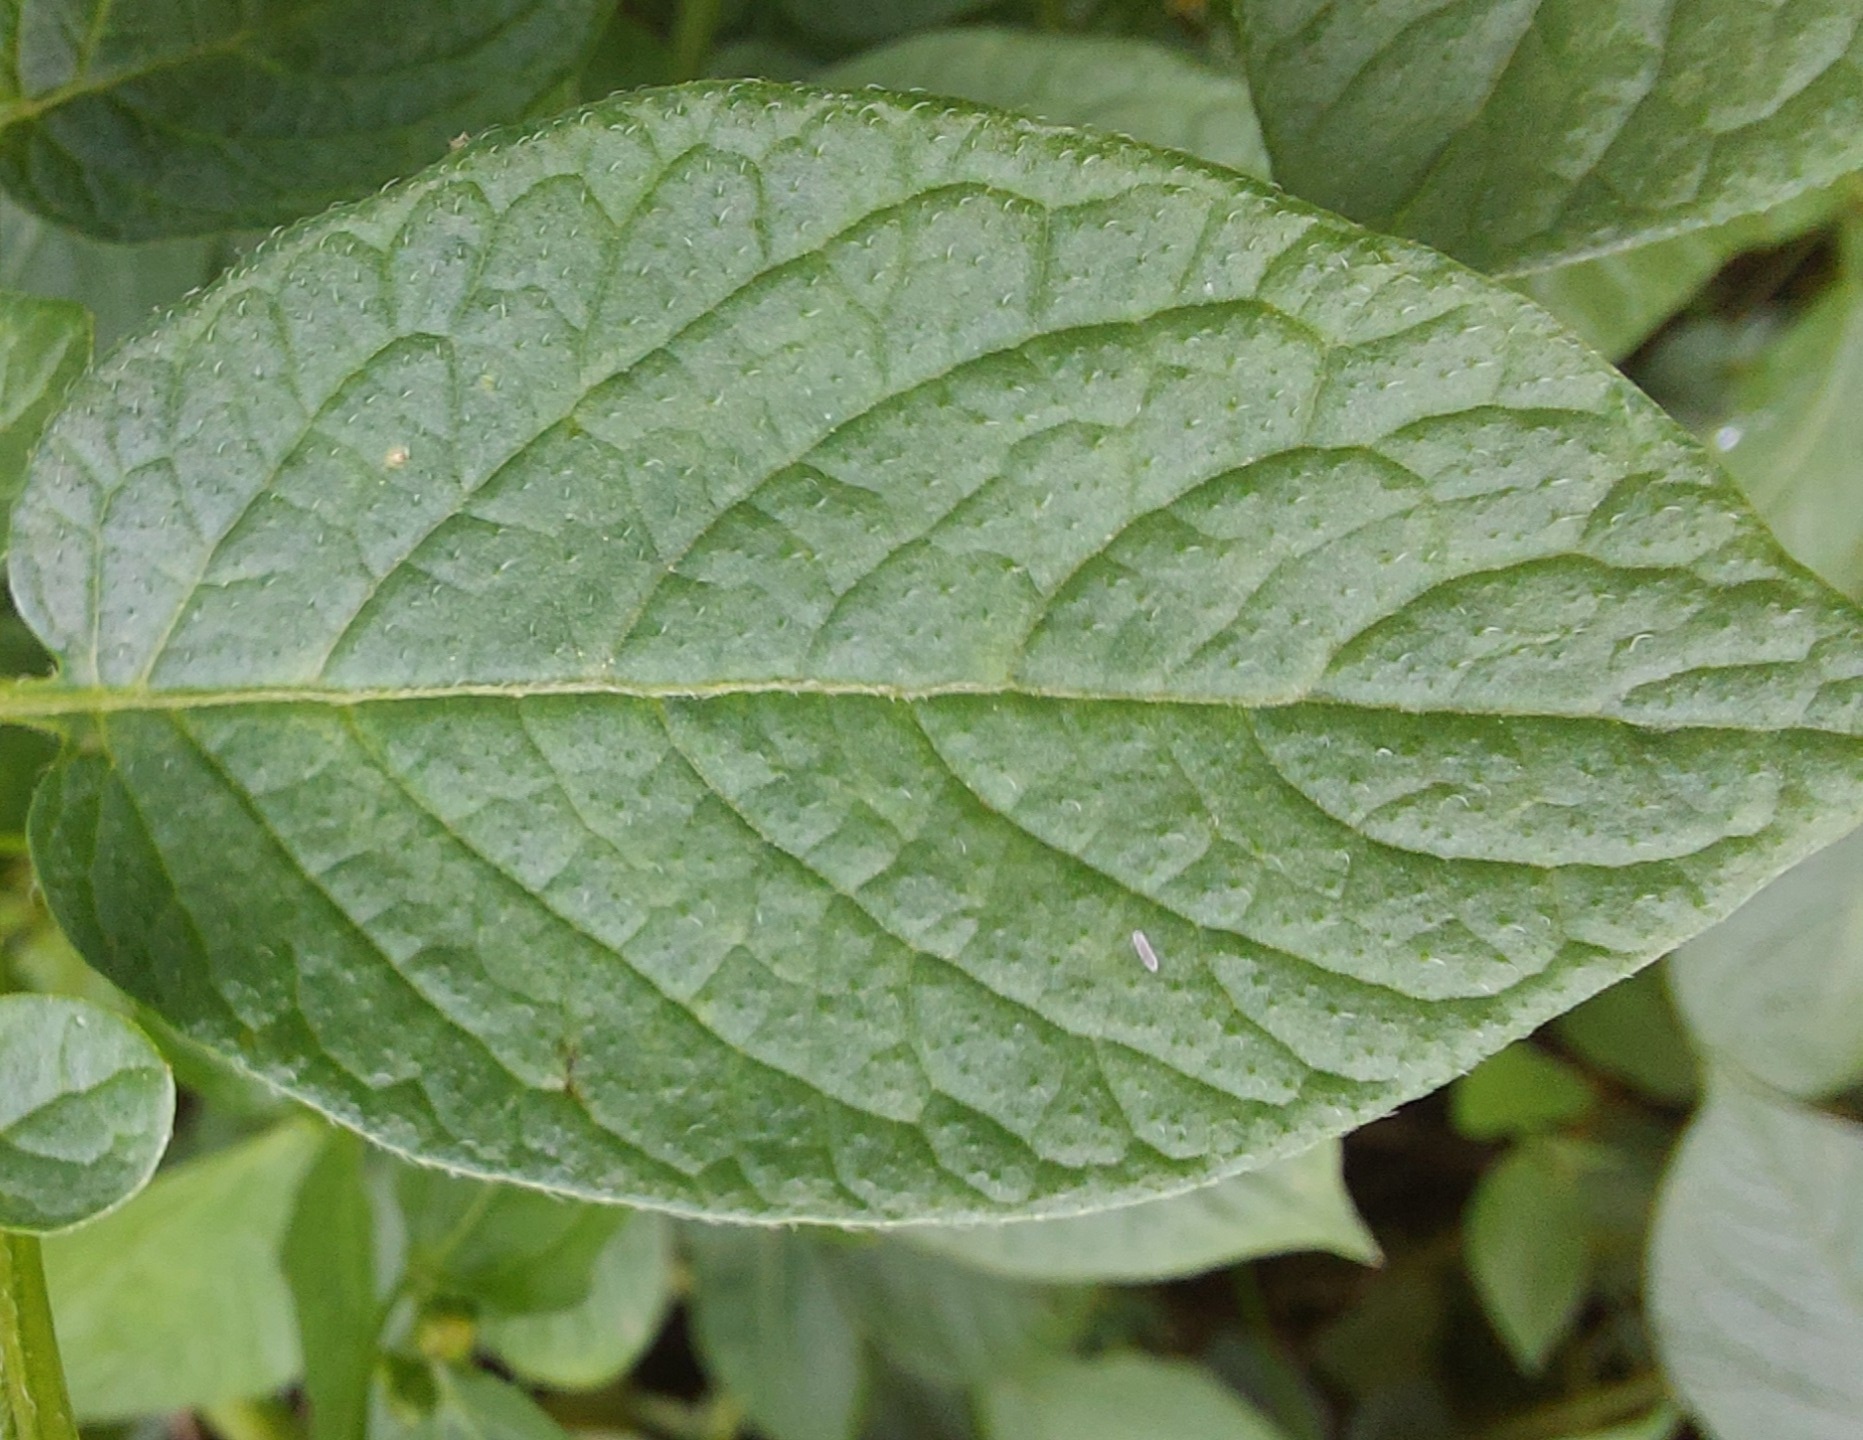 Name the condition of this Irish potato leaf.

healthy
